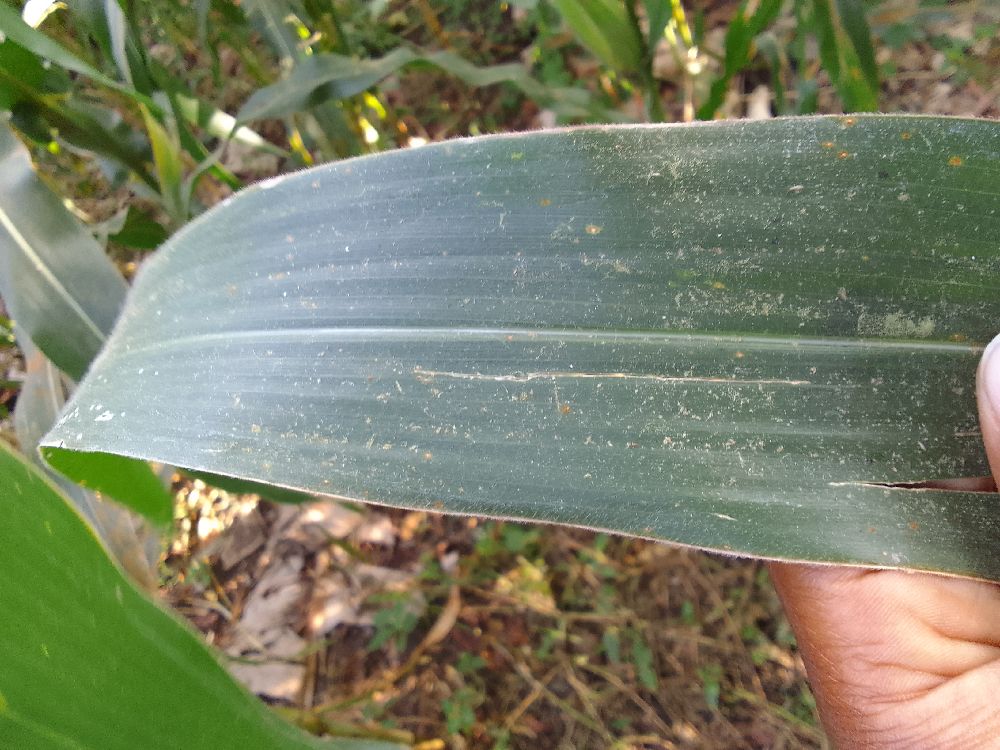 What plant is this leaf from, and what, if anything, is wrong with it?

maize, healthy
